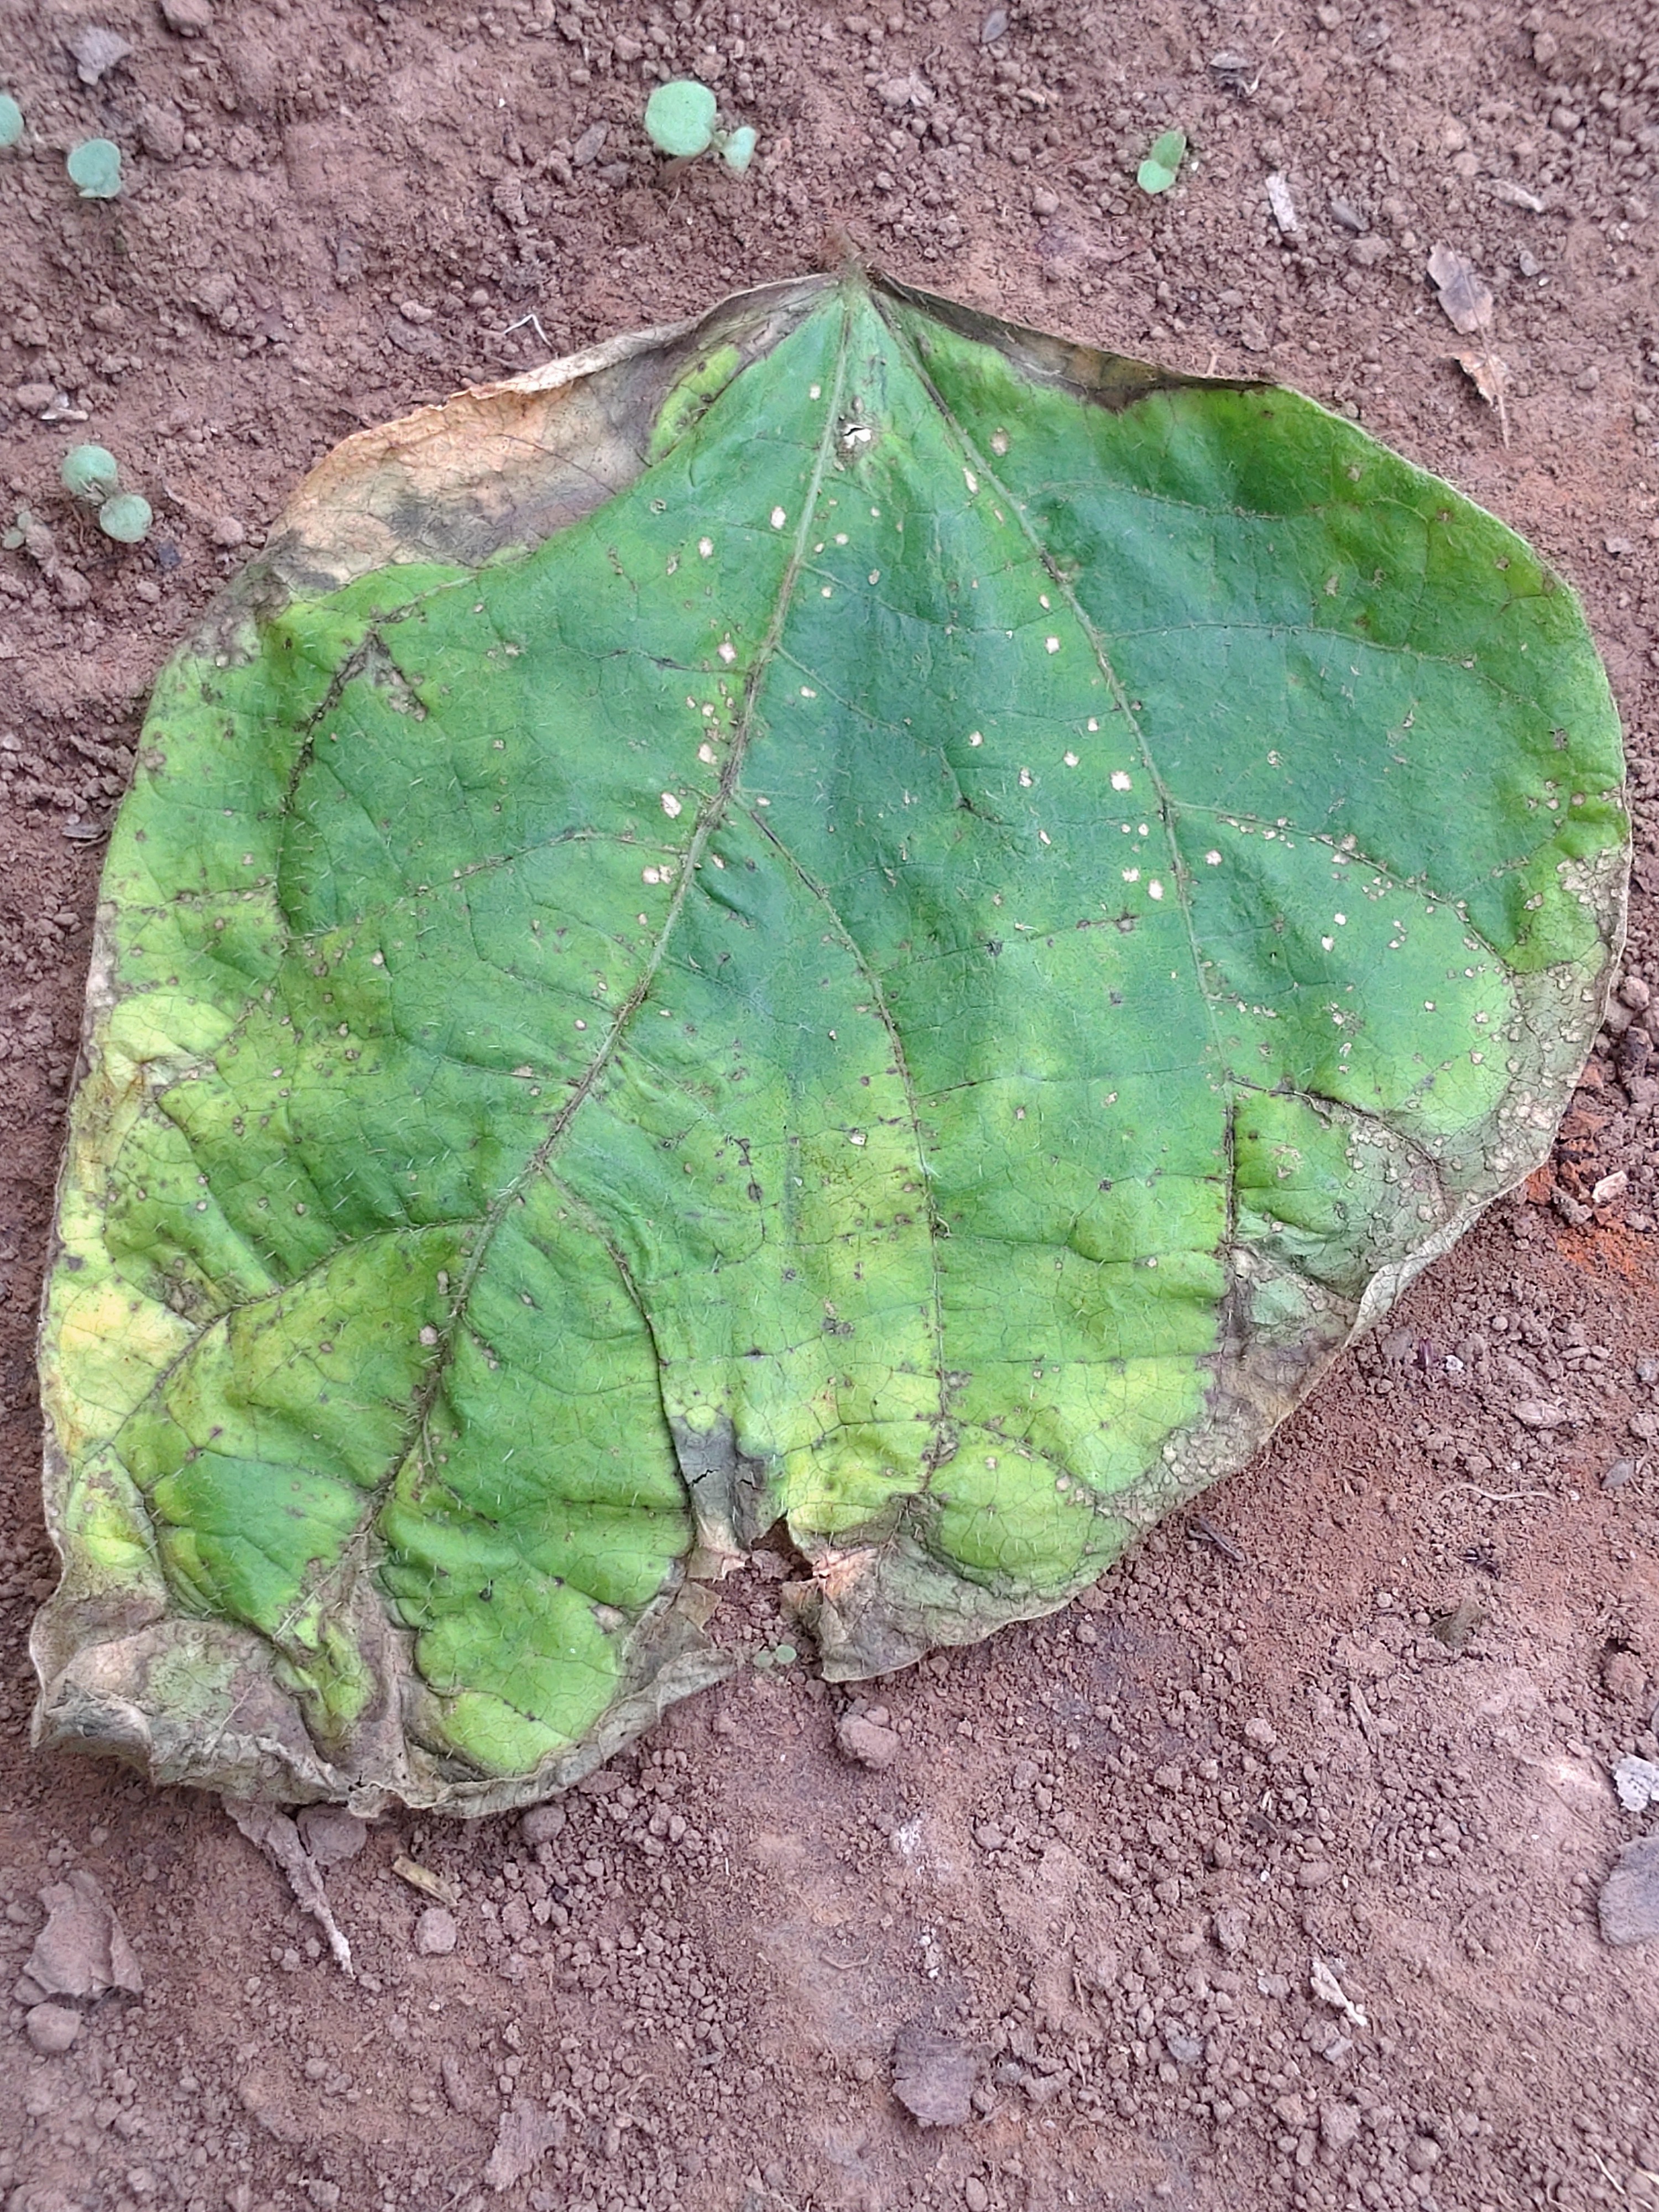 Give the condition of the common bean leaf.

anthracnose
